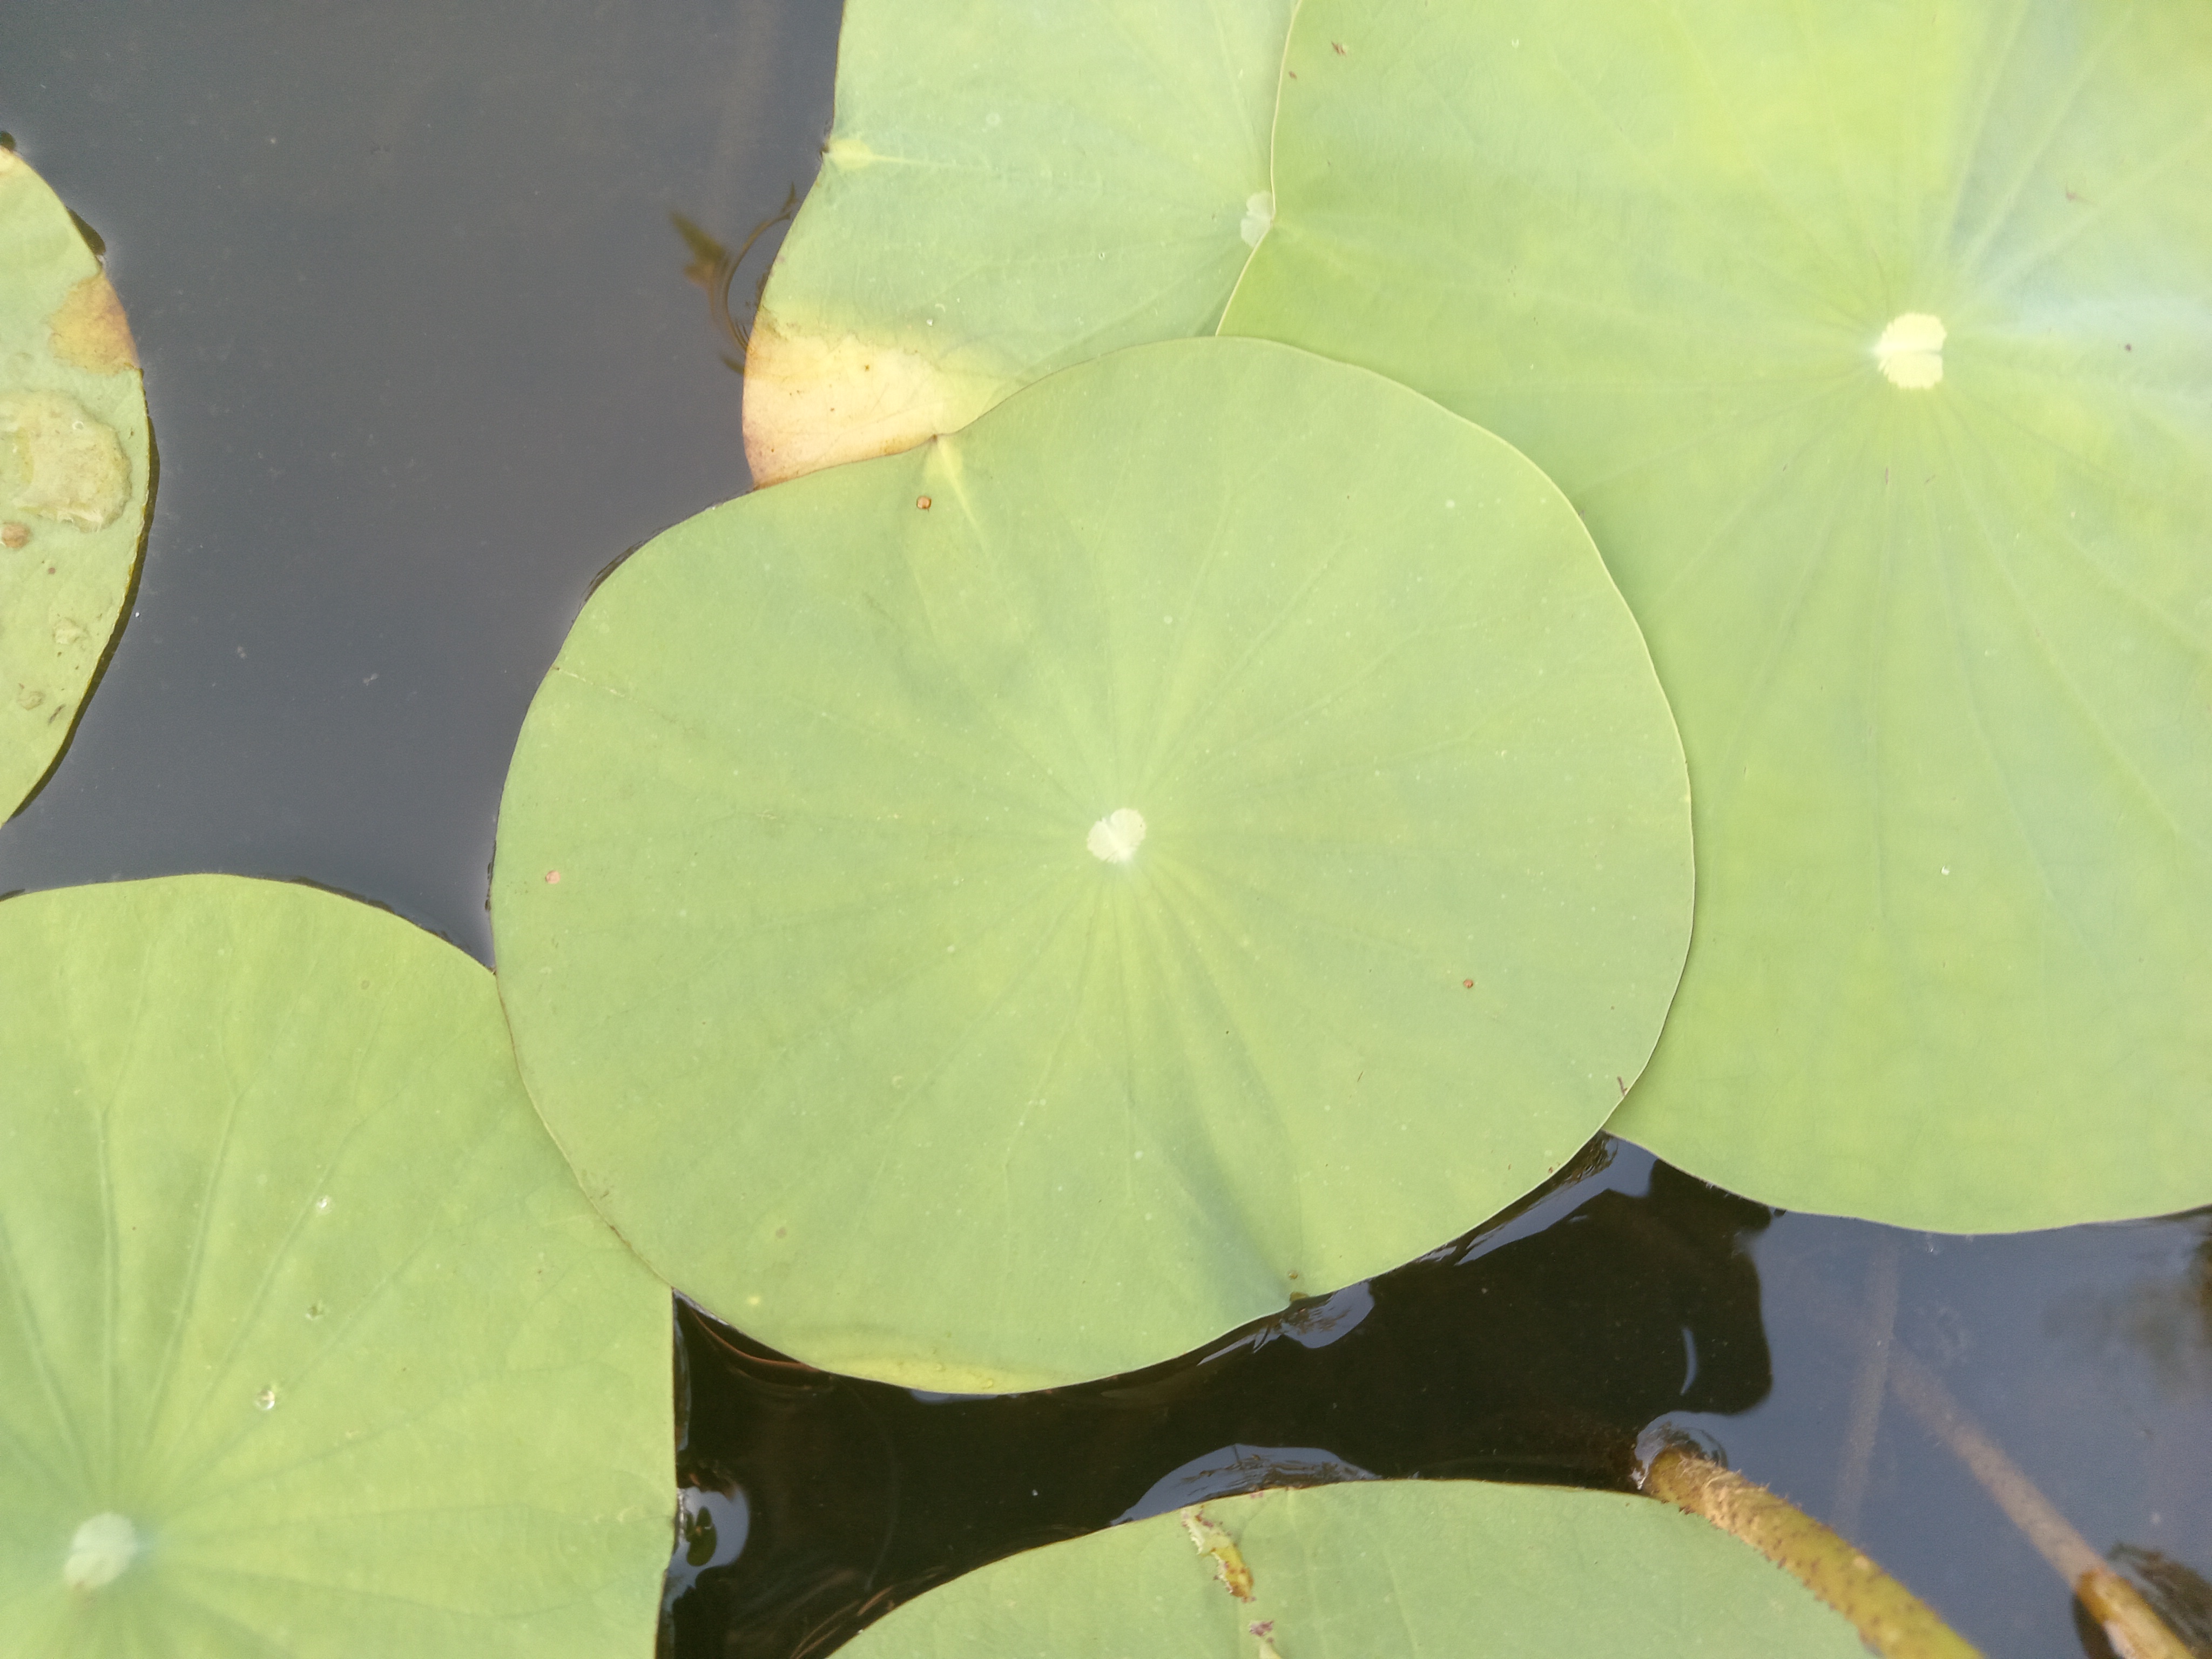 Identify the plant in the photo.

lotus
